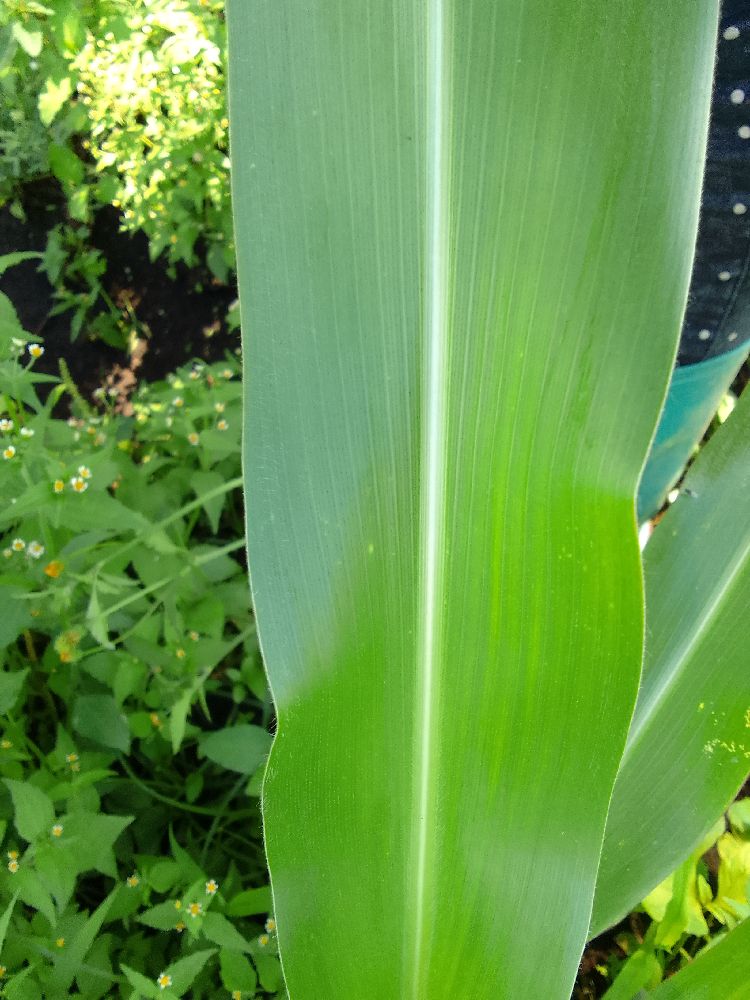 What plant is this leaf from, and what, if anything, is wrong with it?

maize, healthy
